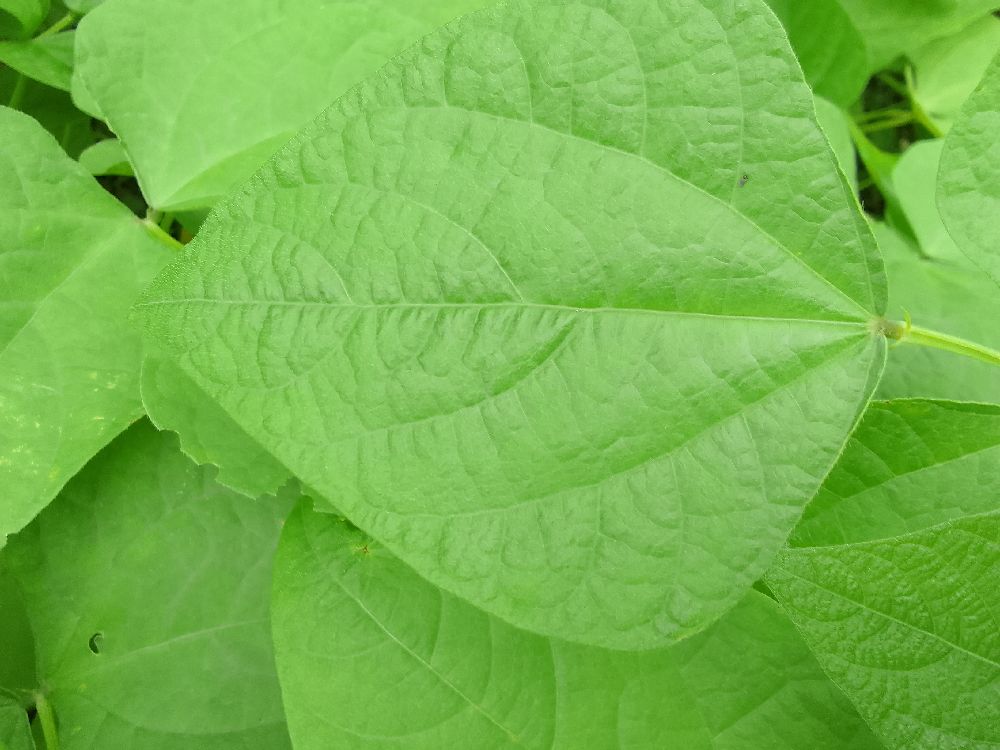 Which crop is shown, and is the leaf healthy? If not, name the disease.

common bean, healthy
